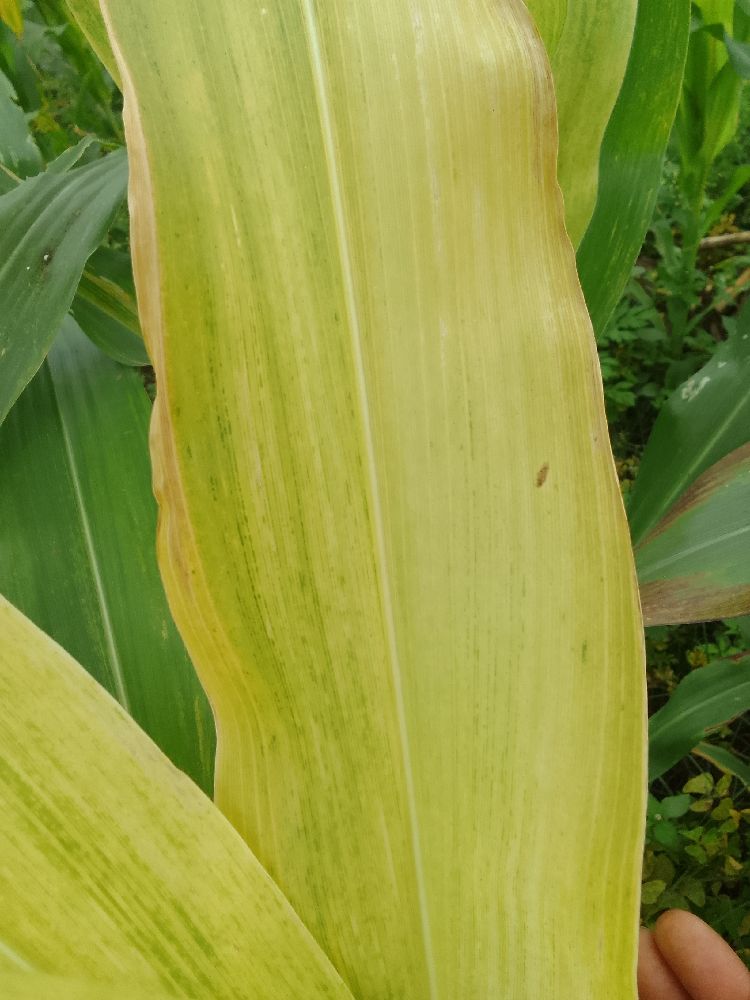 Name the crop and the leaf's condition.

maize, maize lethal necrosis
